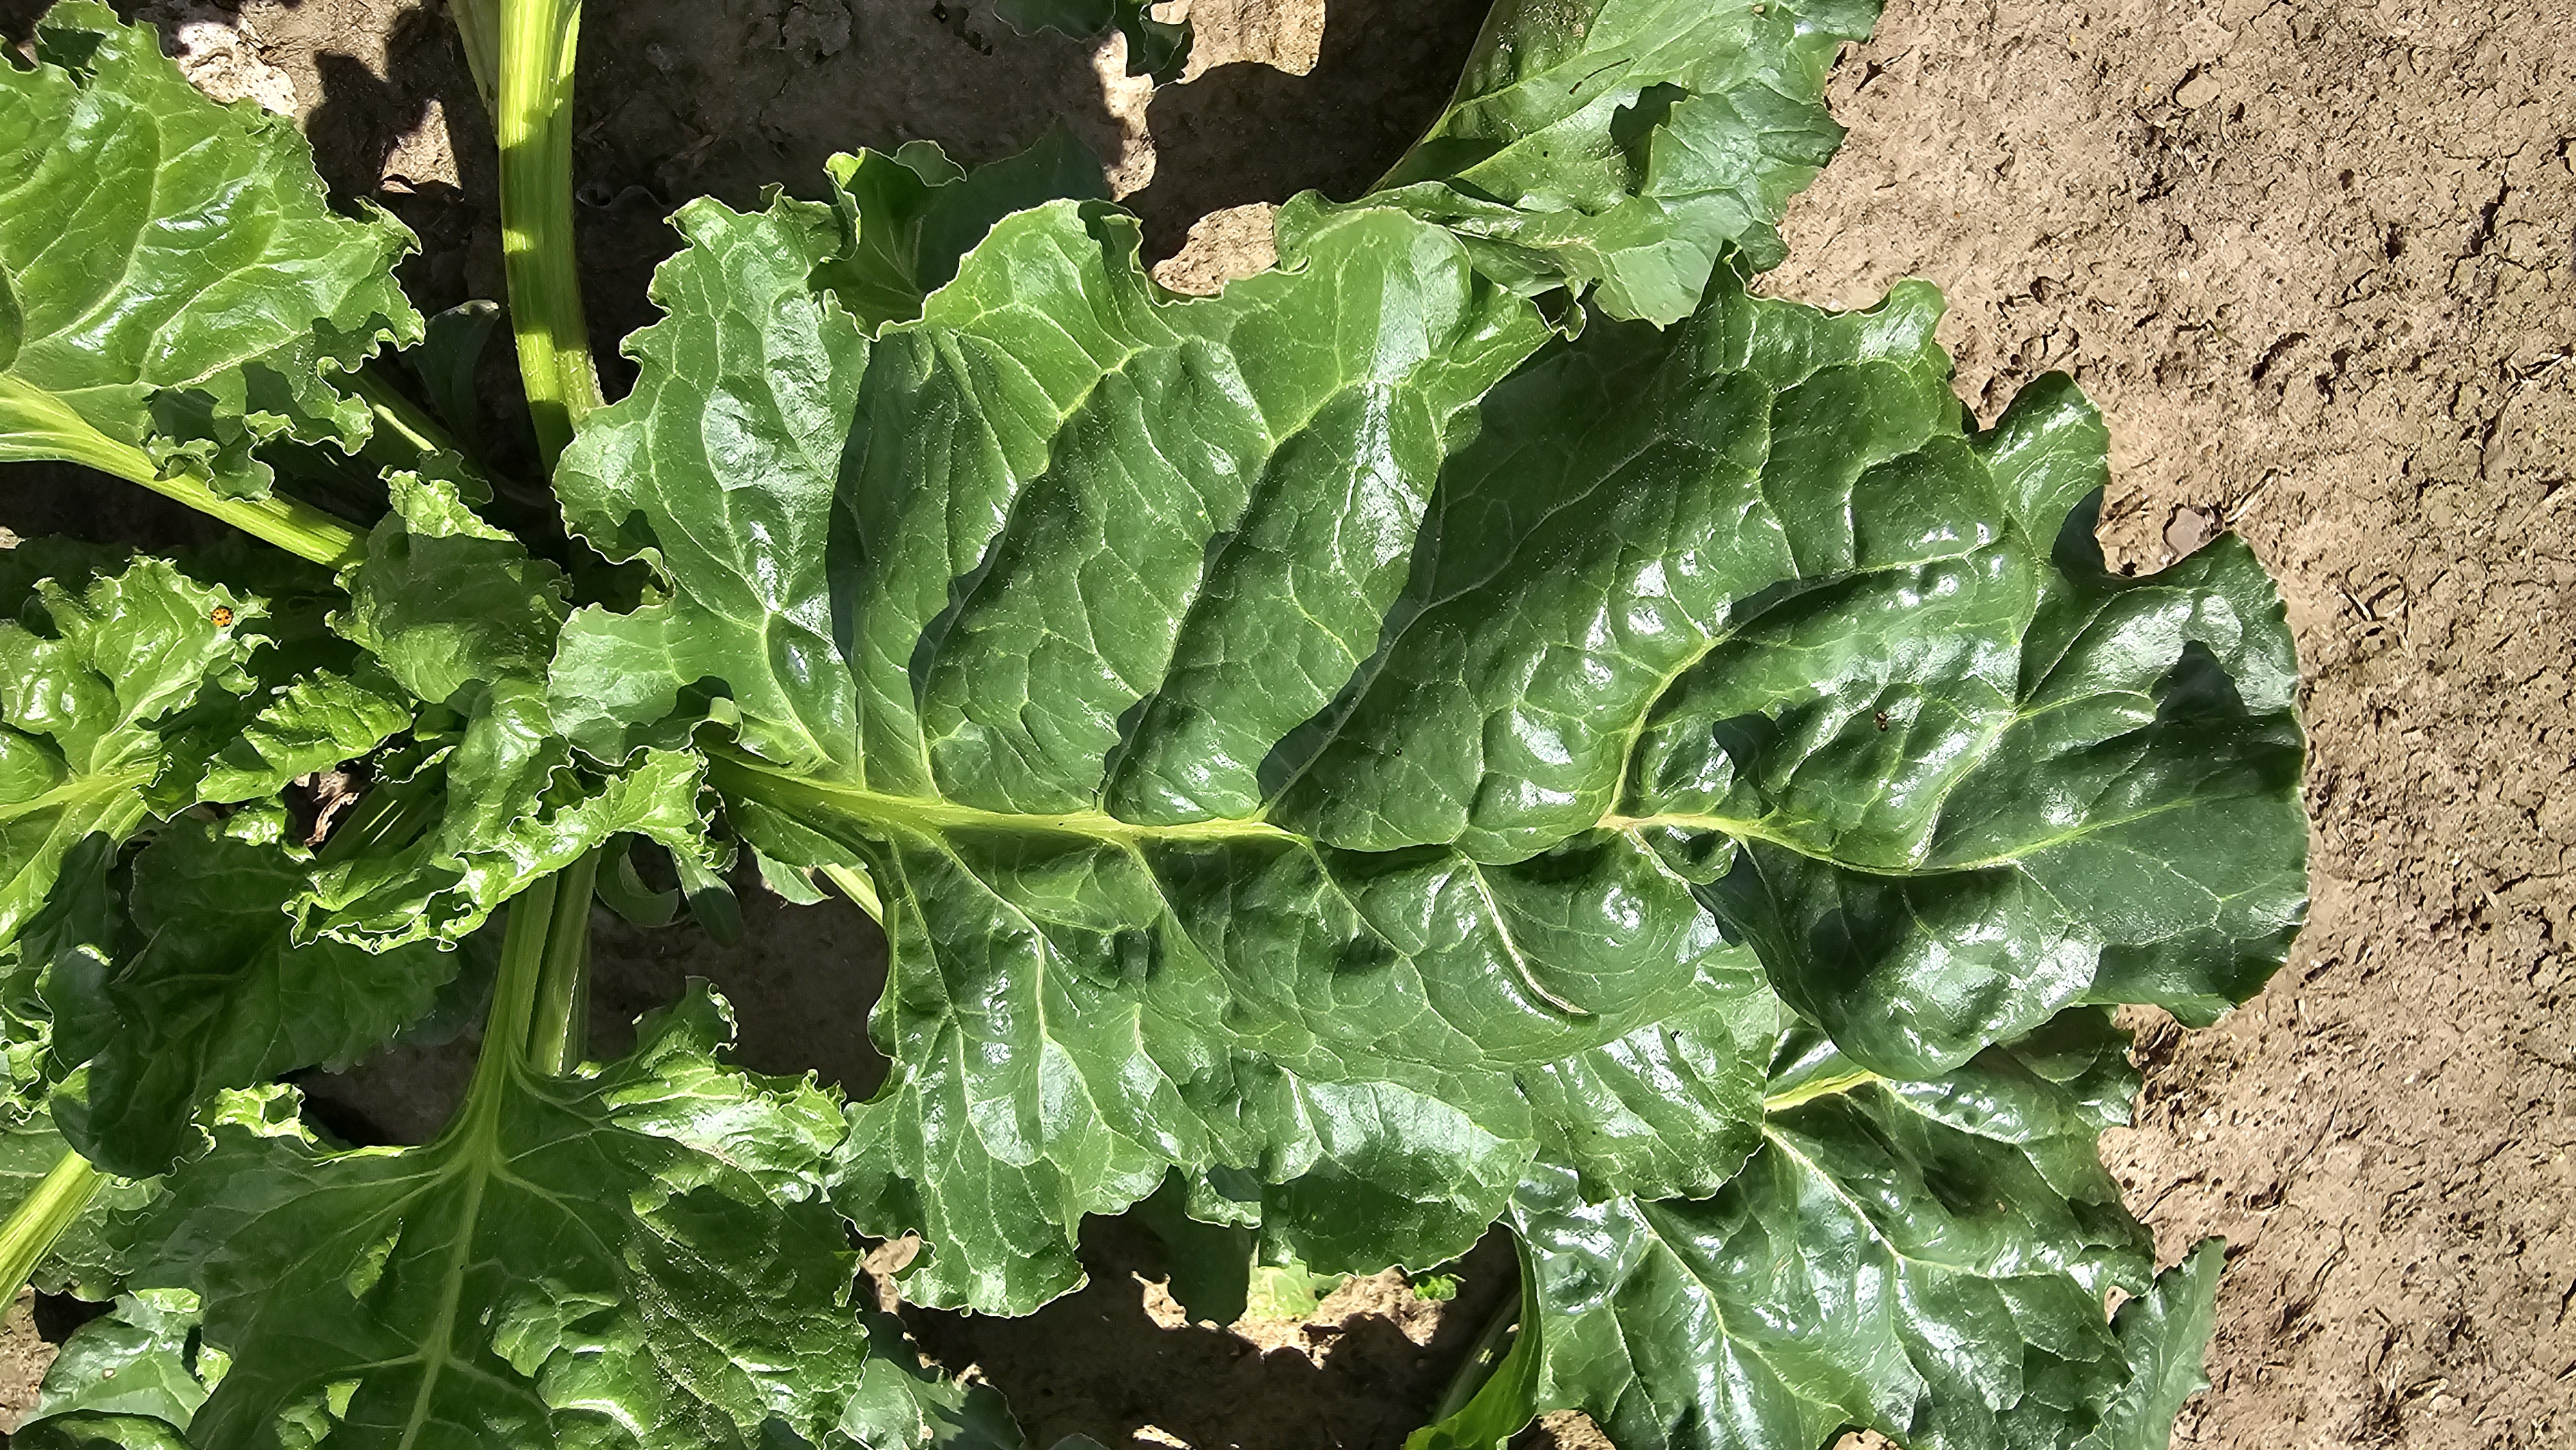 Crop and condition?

beet, unaffected
